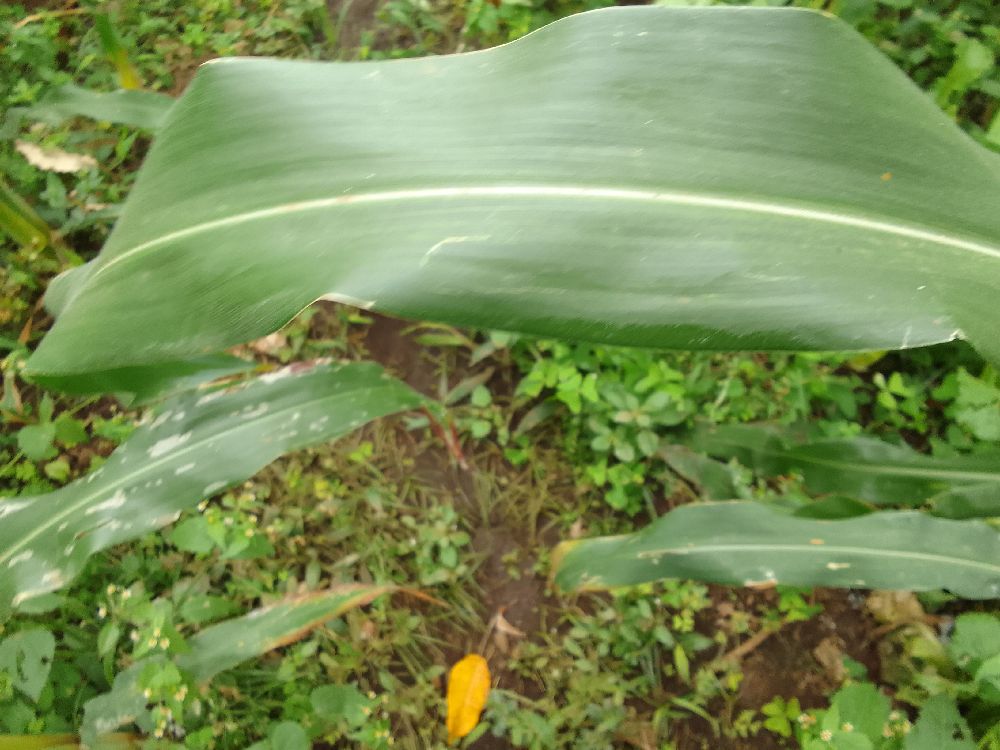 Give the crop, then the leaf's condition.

maize, healthy
